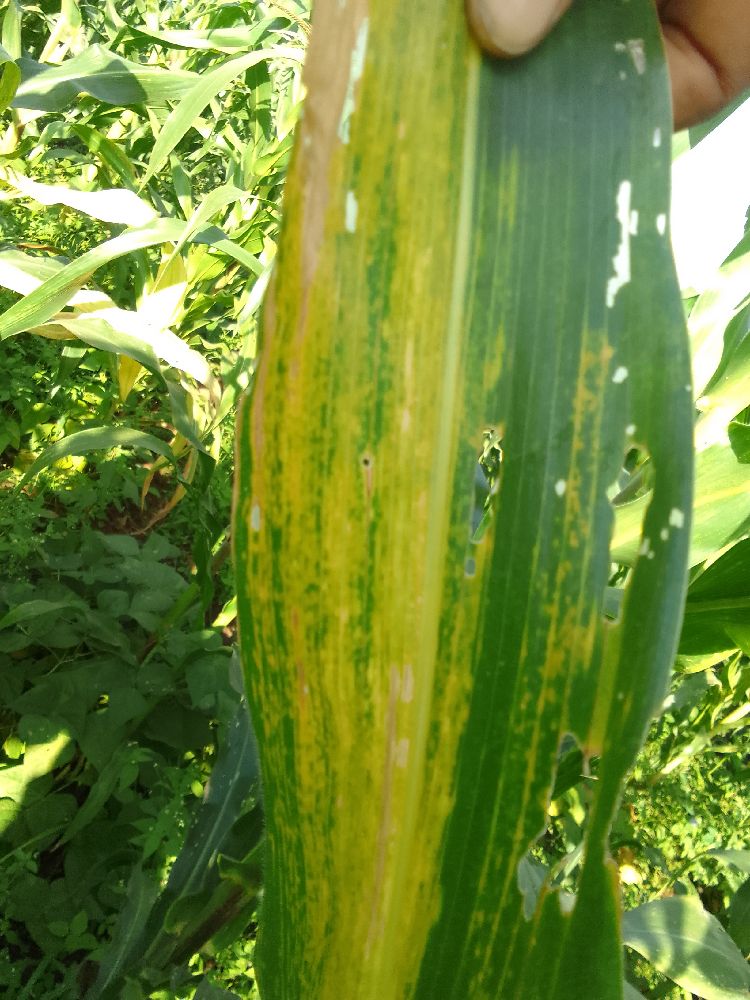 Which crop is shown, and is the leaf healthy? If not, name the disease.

maize, maize lethal necrosis
